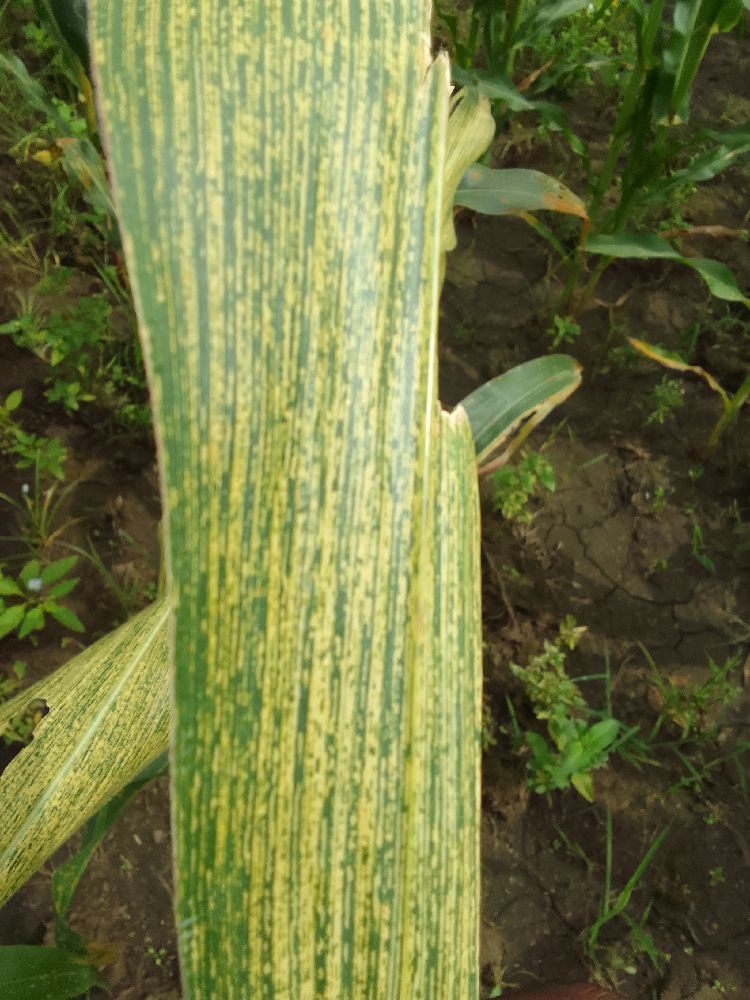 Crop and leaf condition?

maize, maize streak virus
